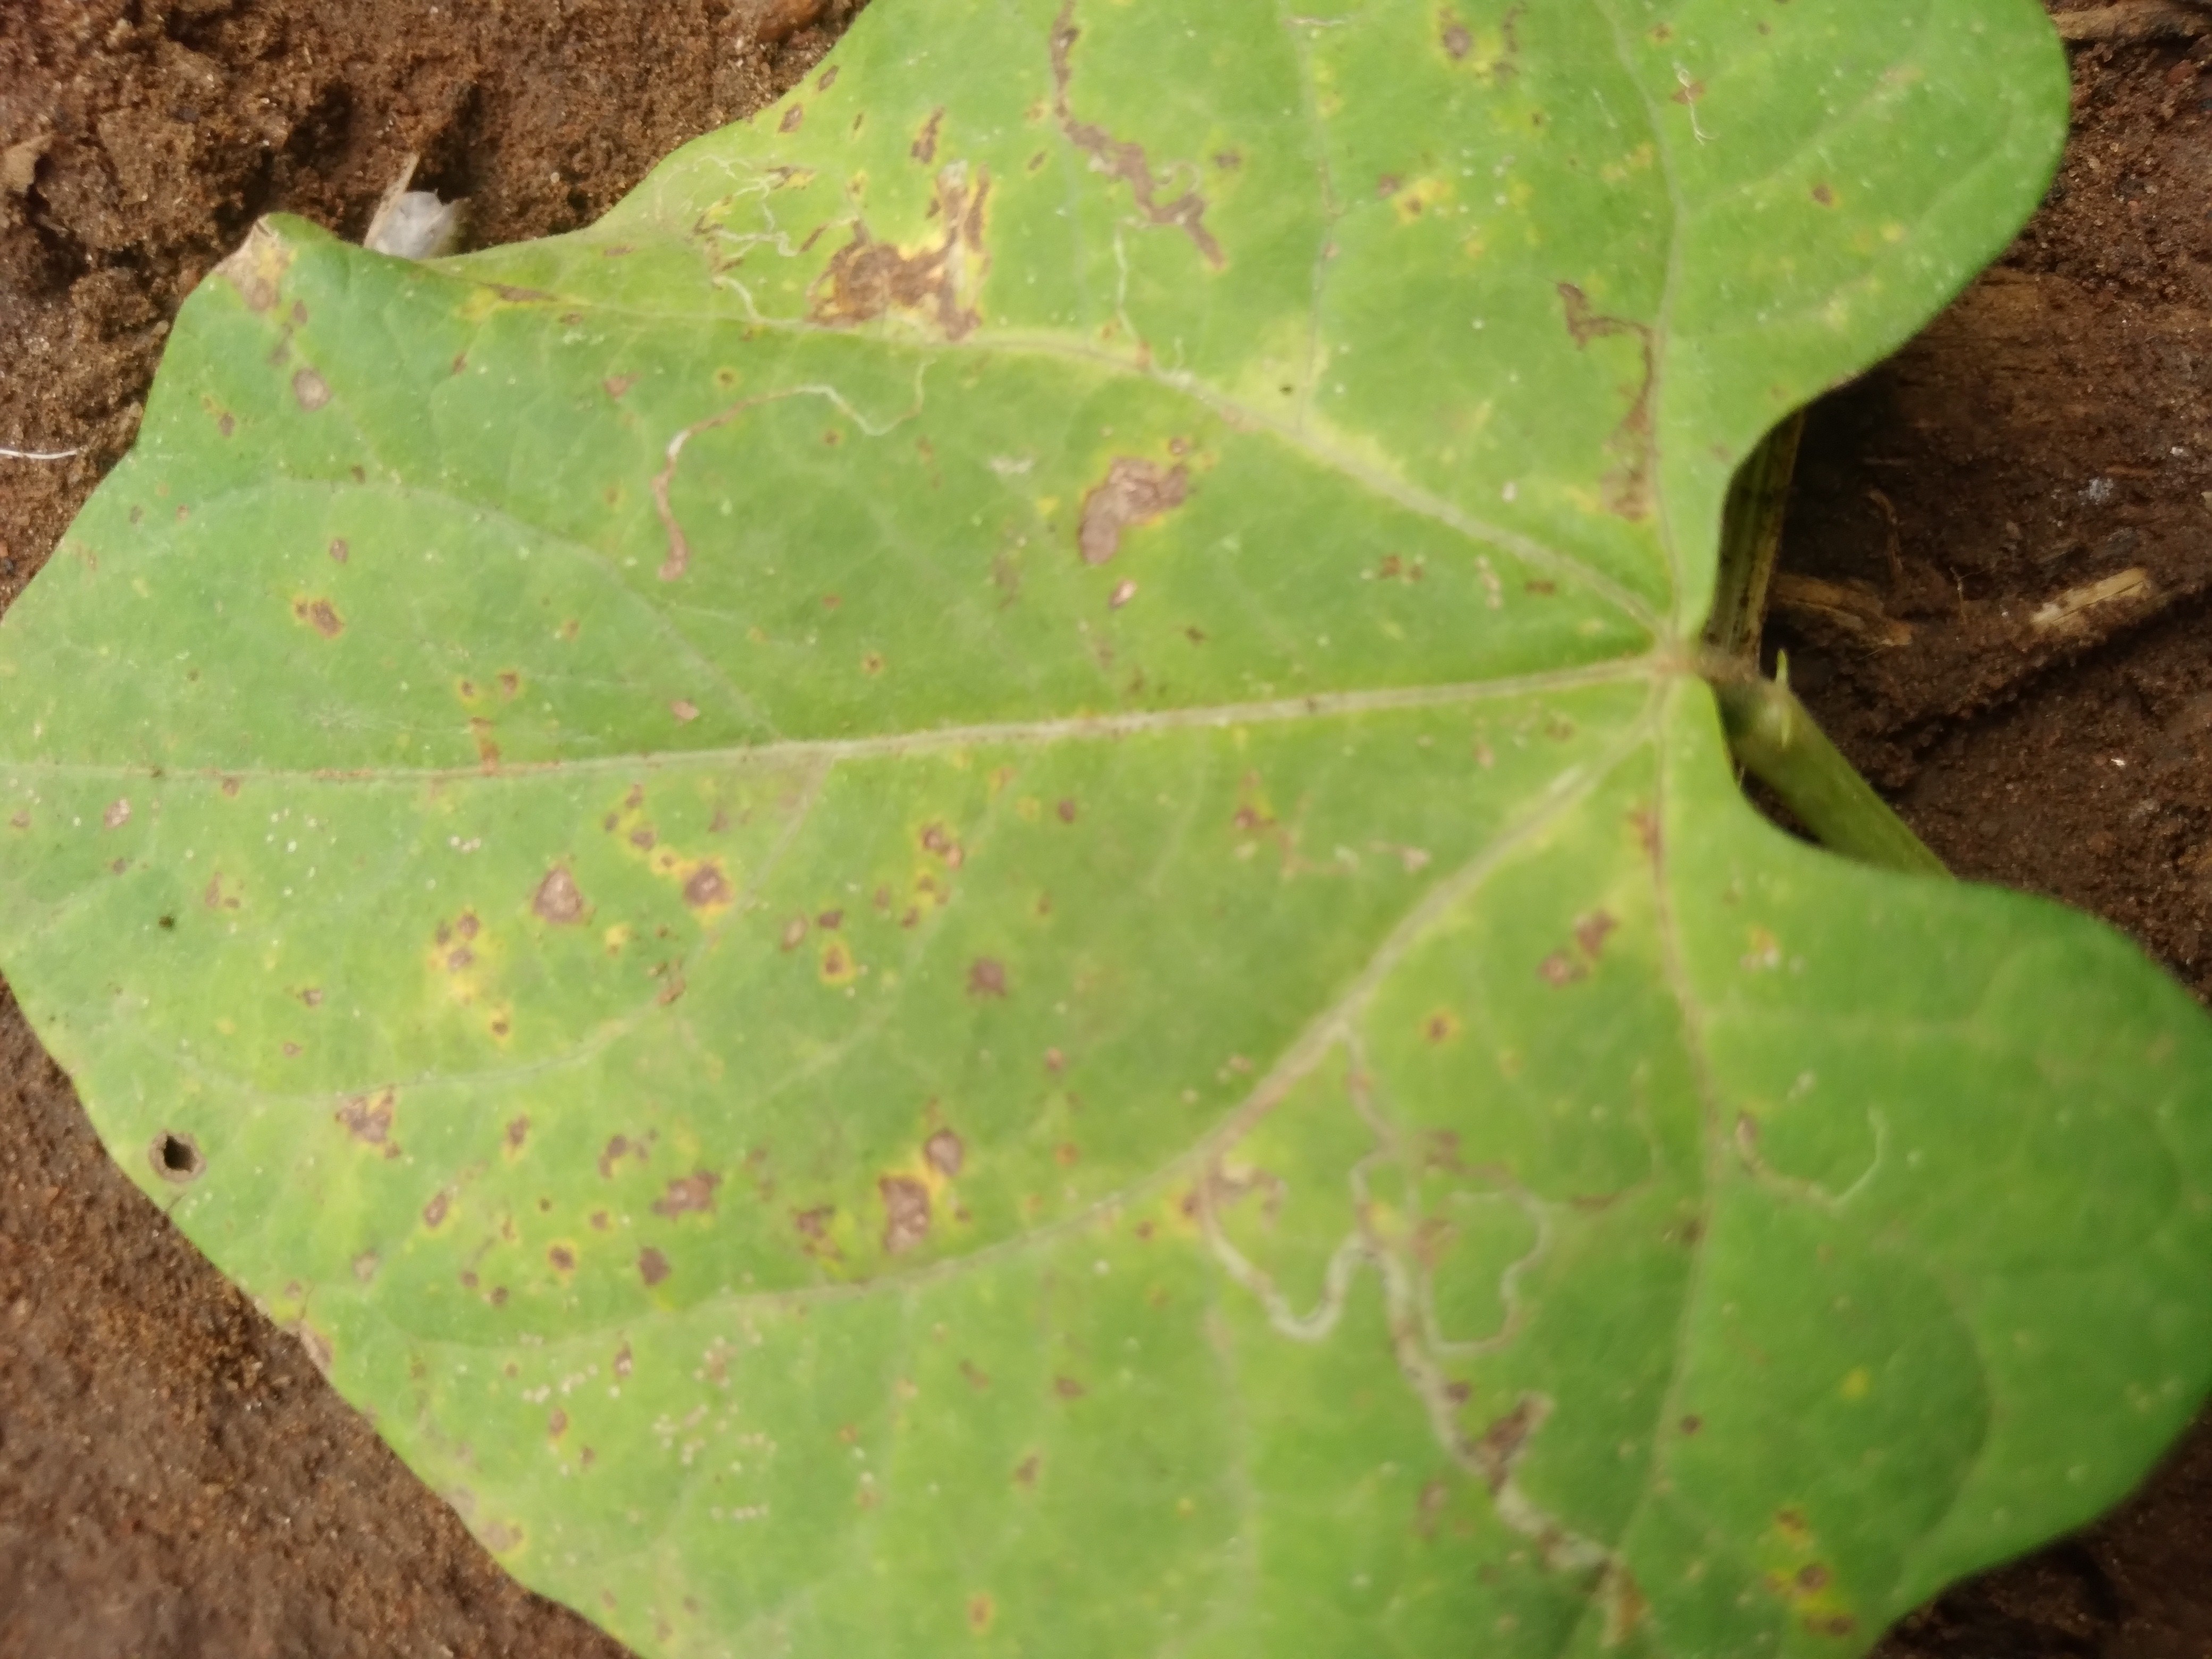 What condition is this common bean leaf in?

rust
